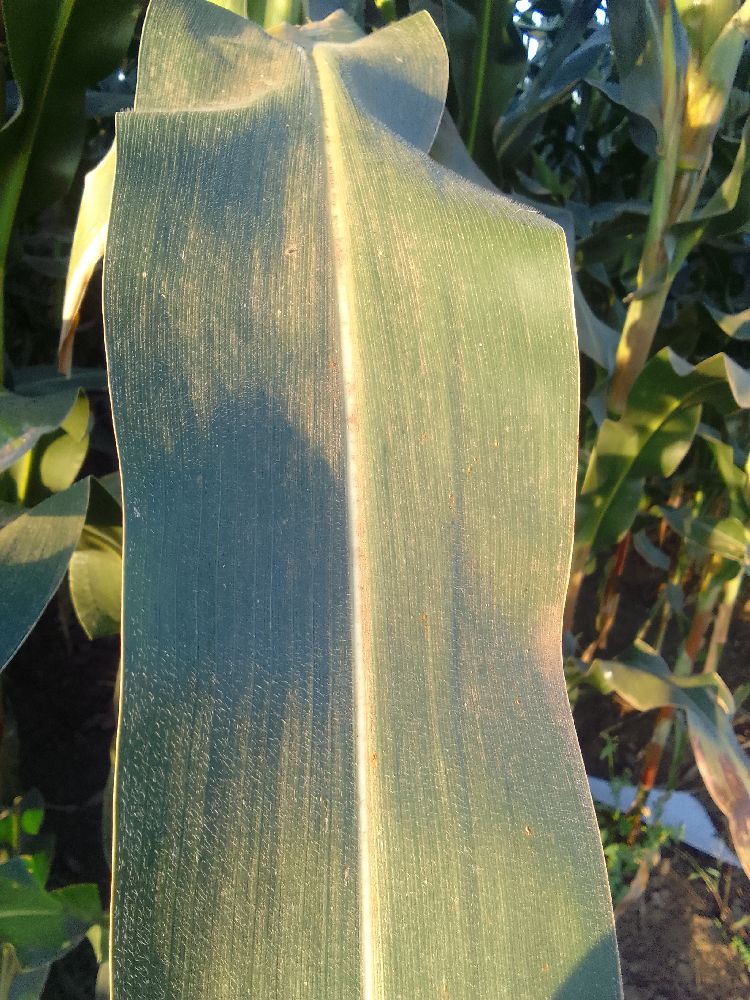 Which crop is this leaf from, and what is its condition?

maize, healthy
